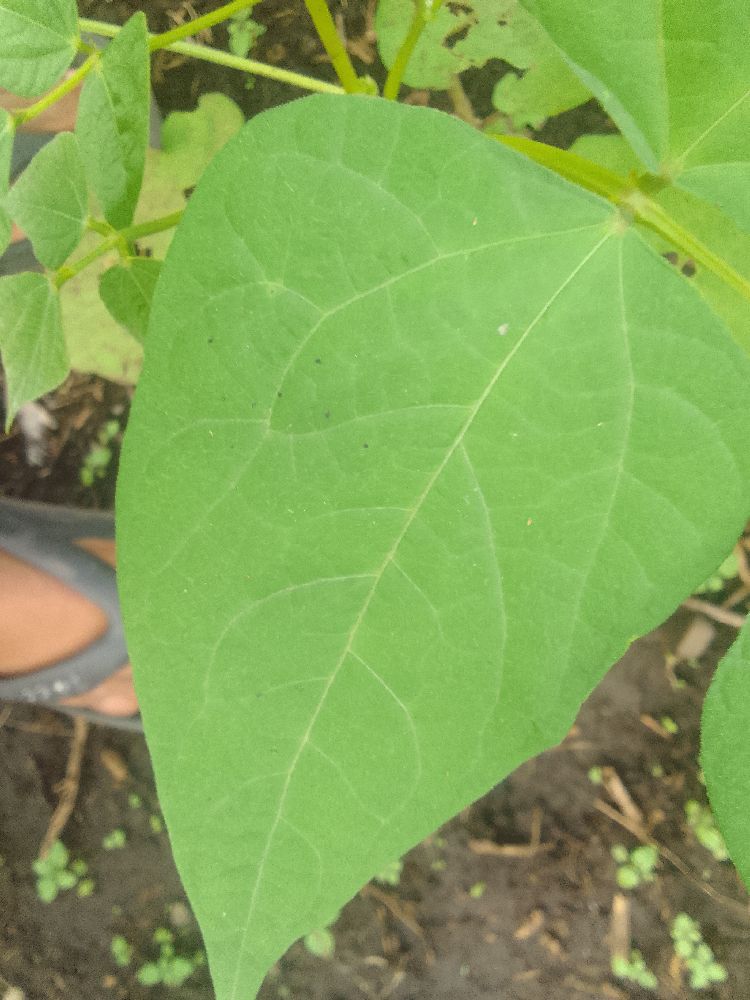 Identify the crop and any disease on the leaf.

common bean, healthy
